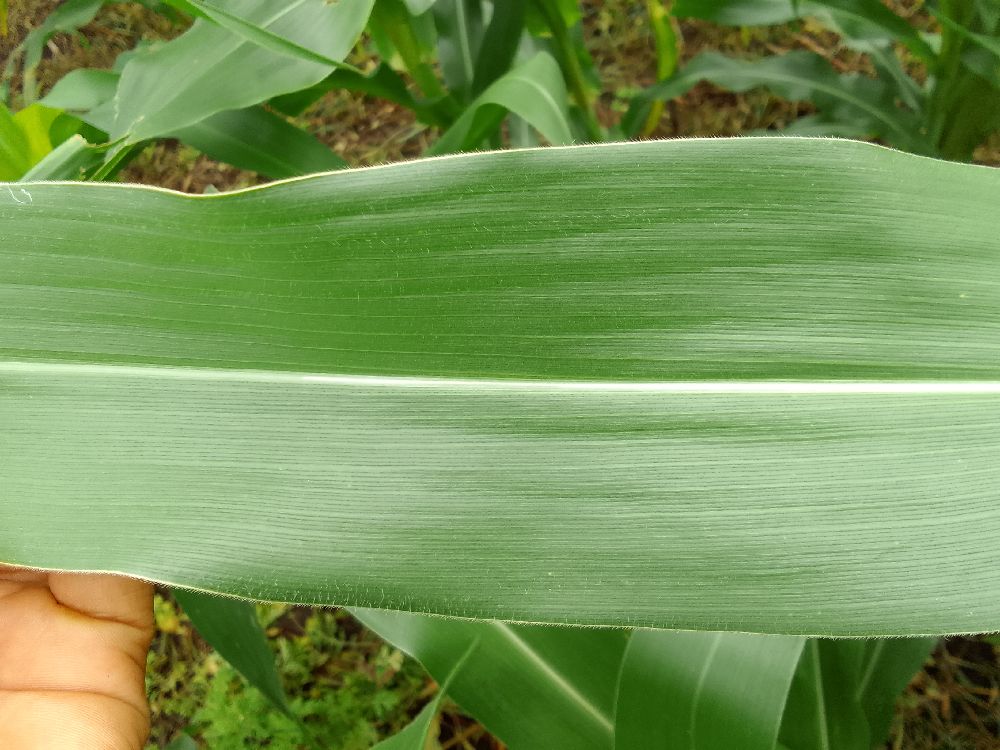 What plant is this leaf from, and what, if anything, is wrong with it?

maize, healthy
